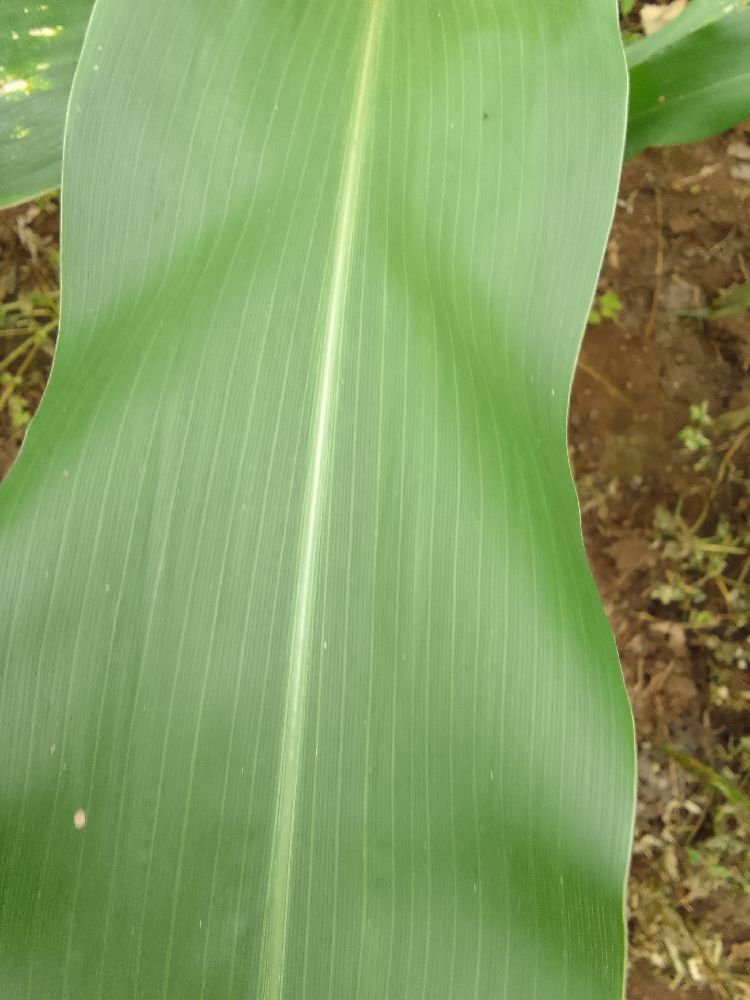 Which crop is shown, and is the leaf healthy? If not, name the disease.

maize, healthy
